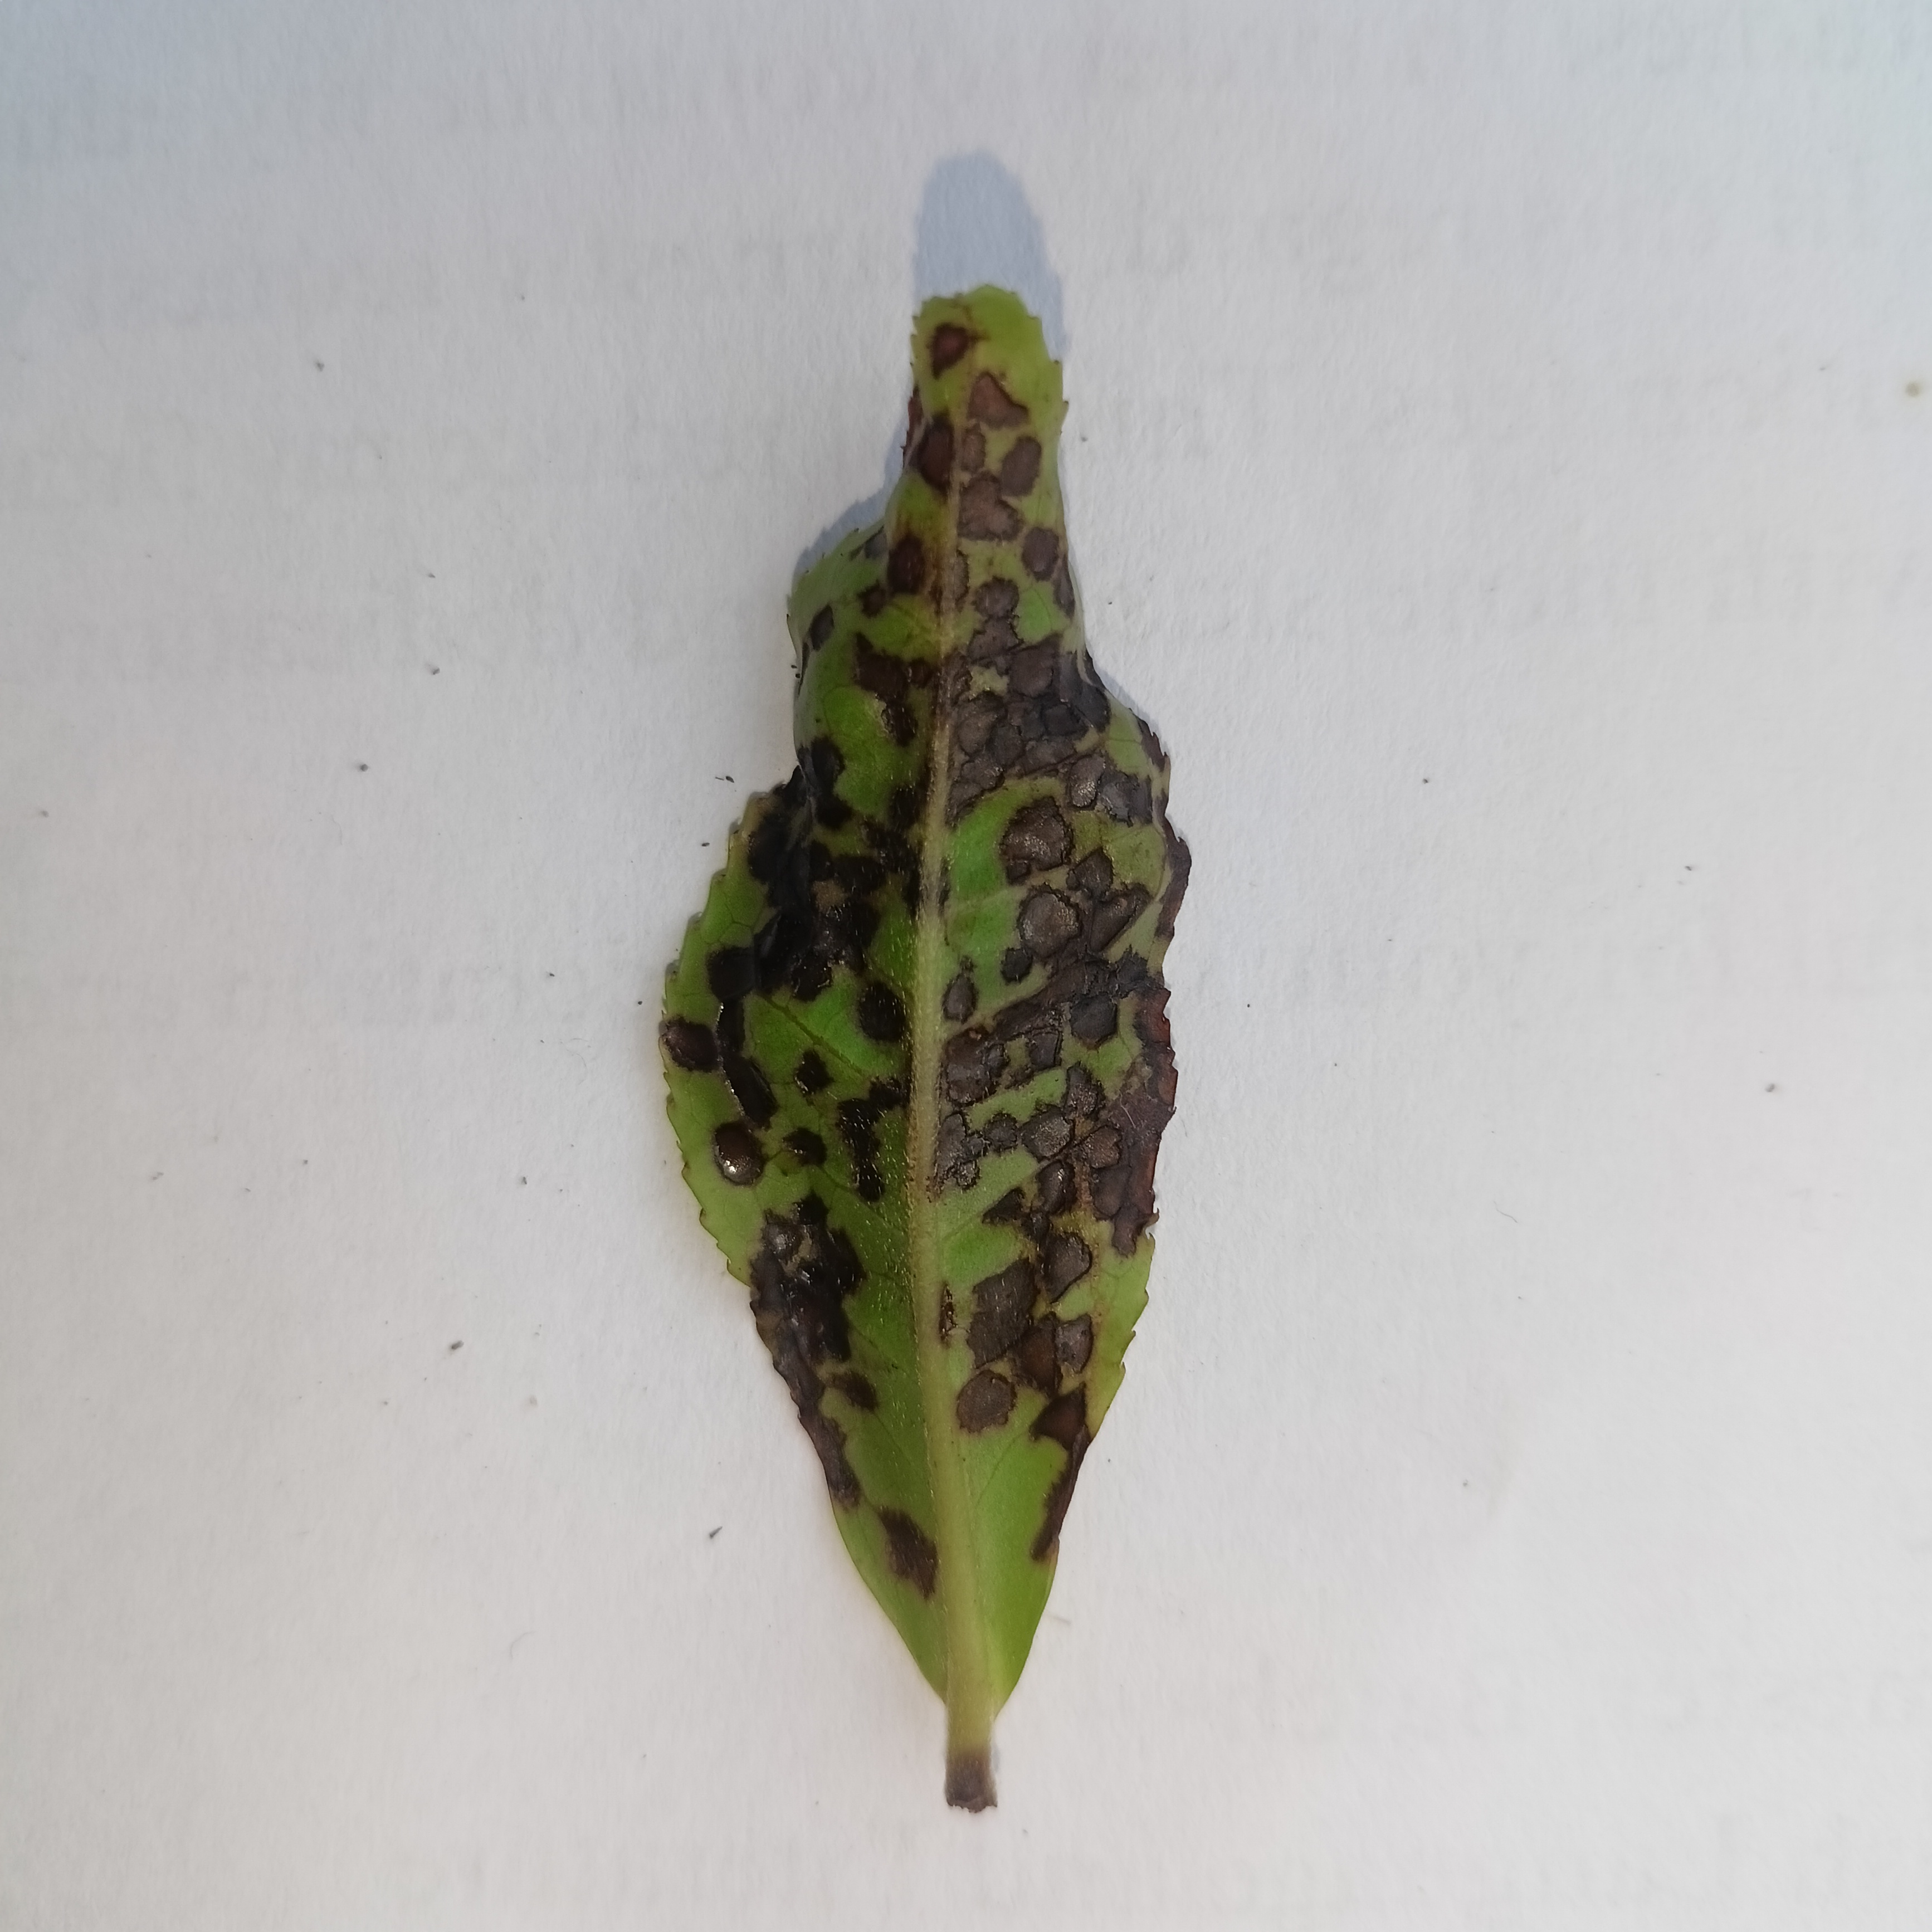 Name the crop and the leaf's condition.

tea, helopeltis
